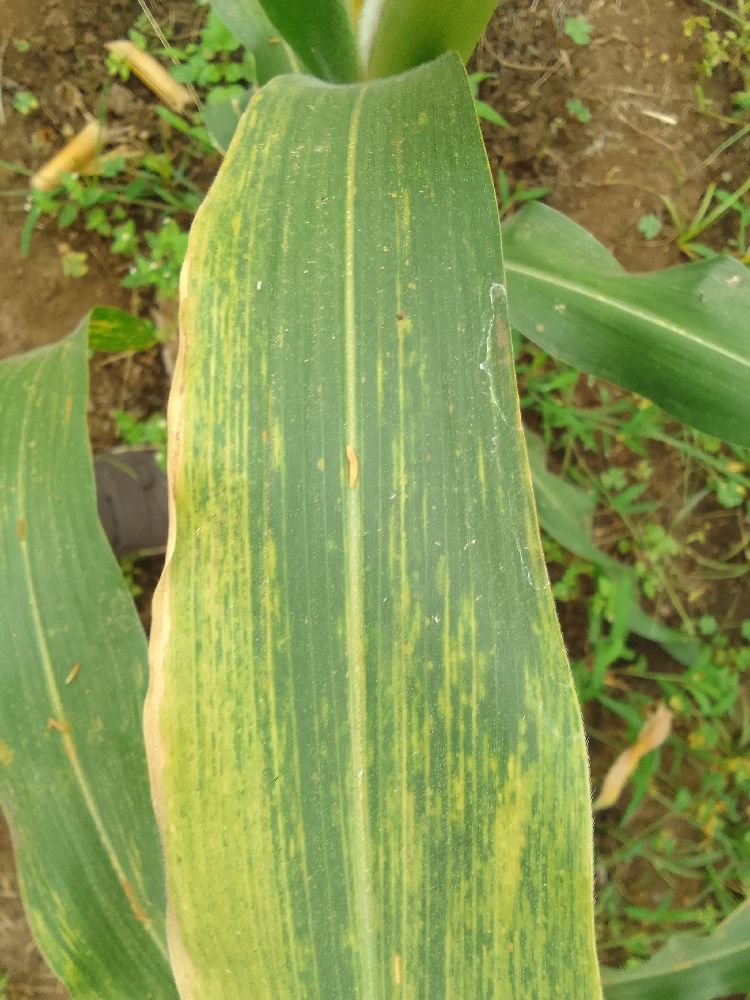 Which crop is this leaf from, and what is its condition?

maize, maize lethal necrosis
